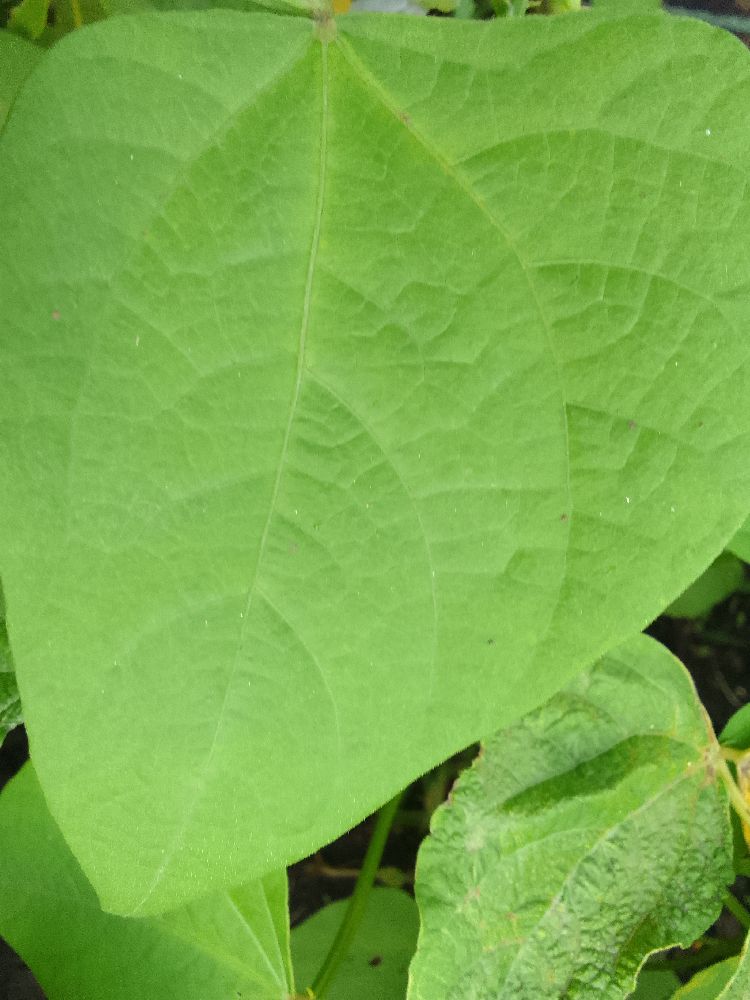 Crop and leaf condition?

common bean, healthy
